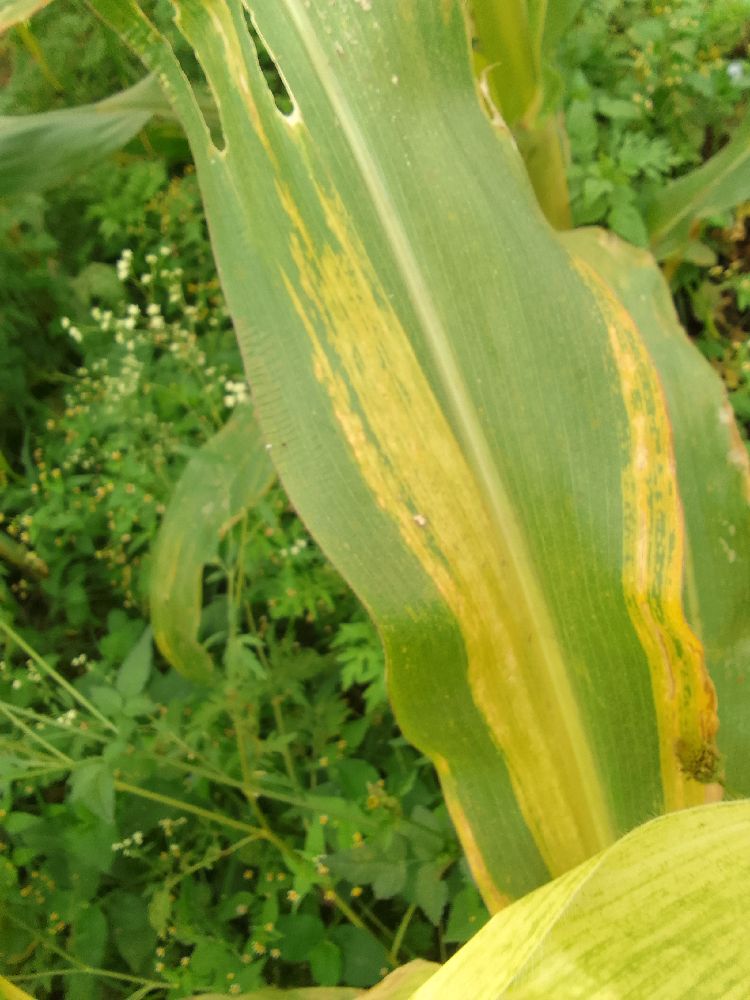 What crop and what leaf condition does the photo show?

maize, maize lethal necrosis
